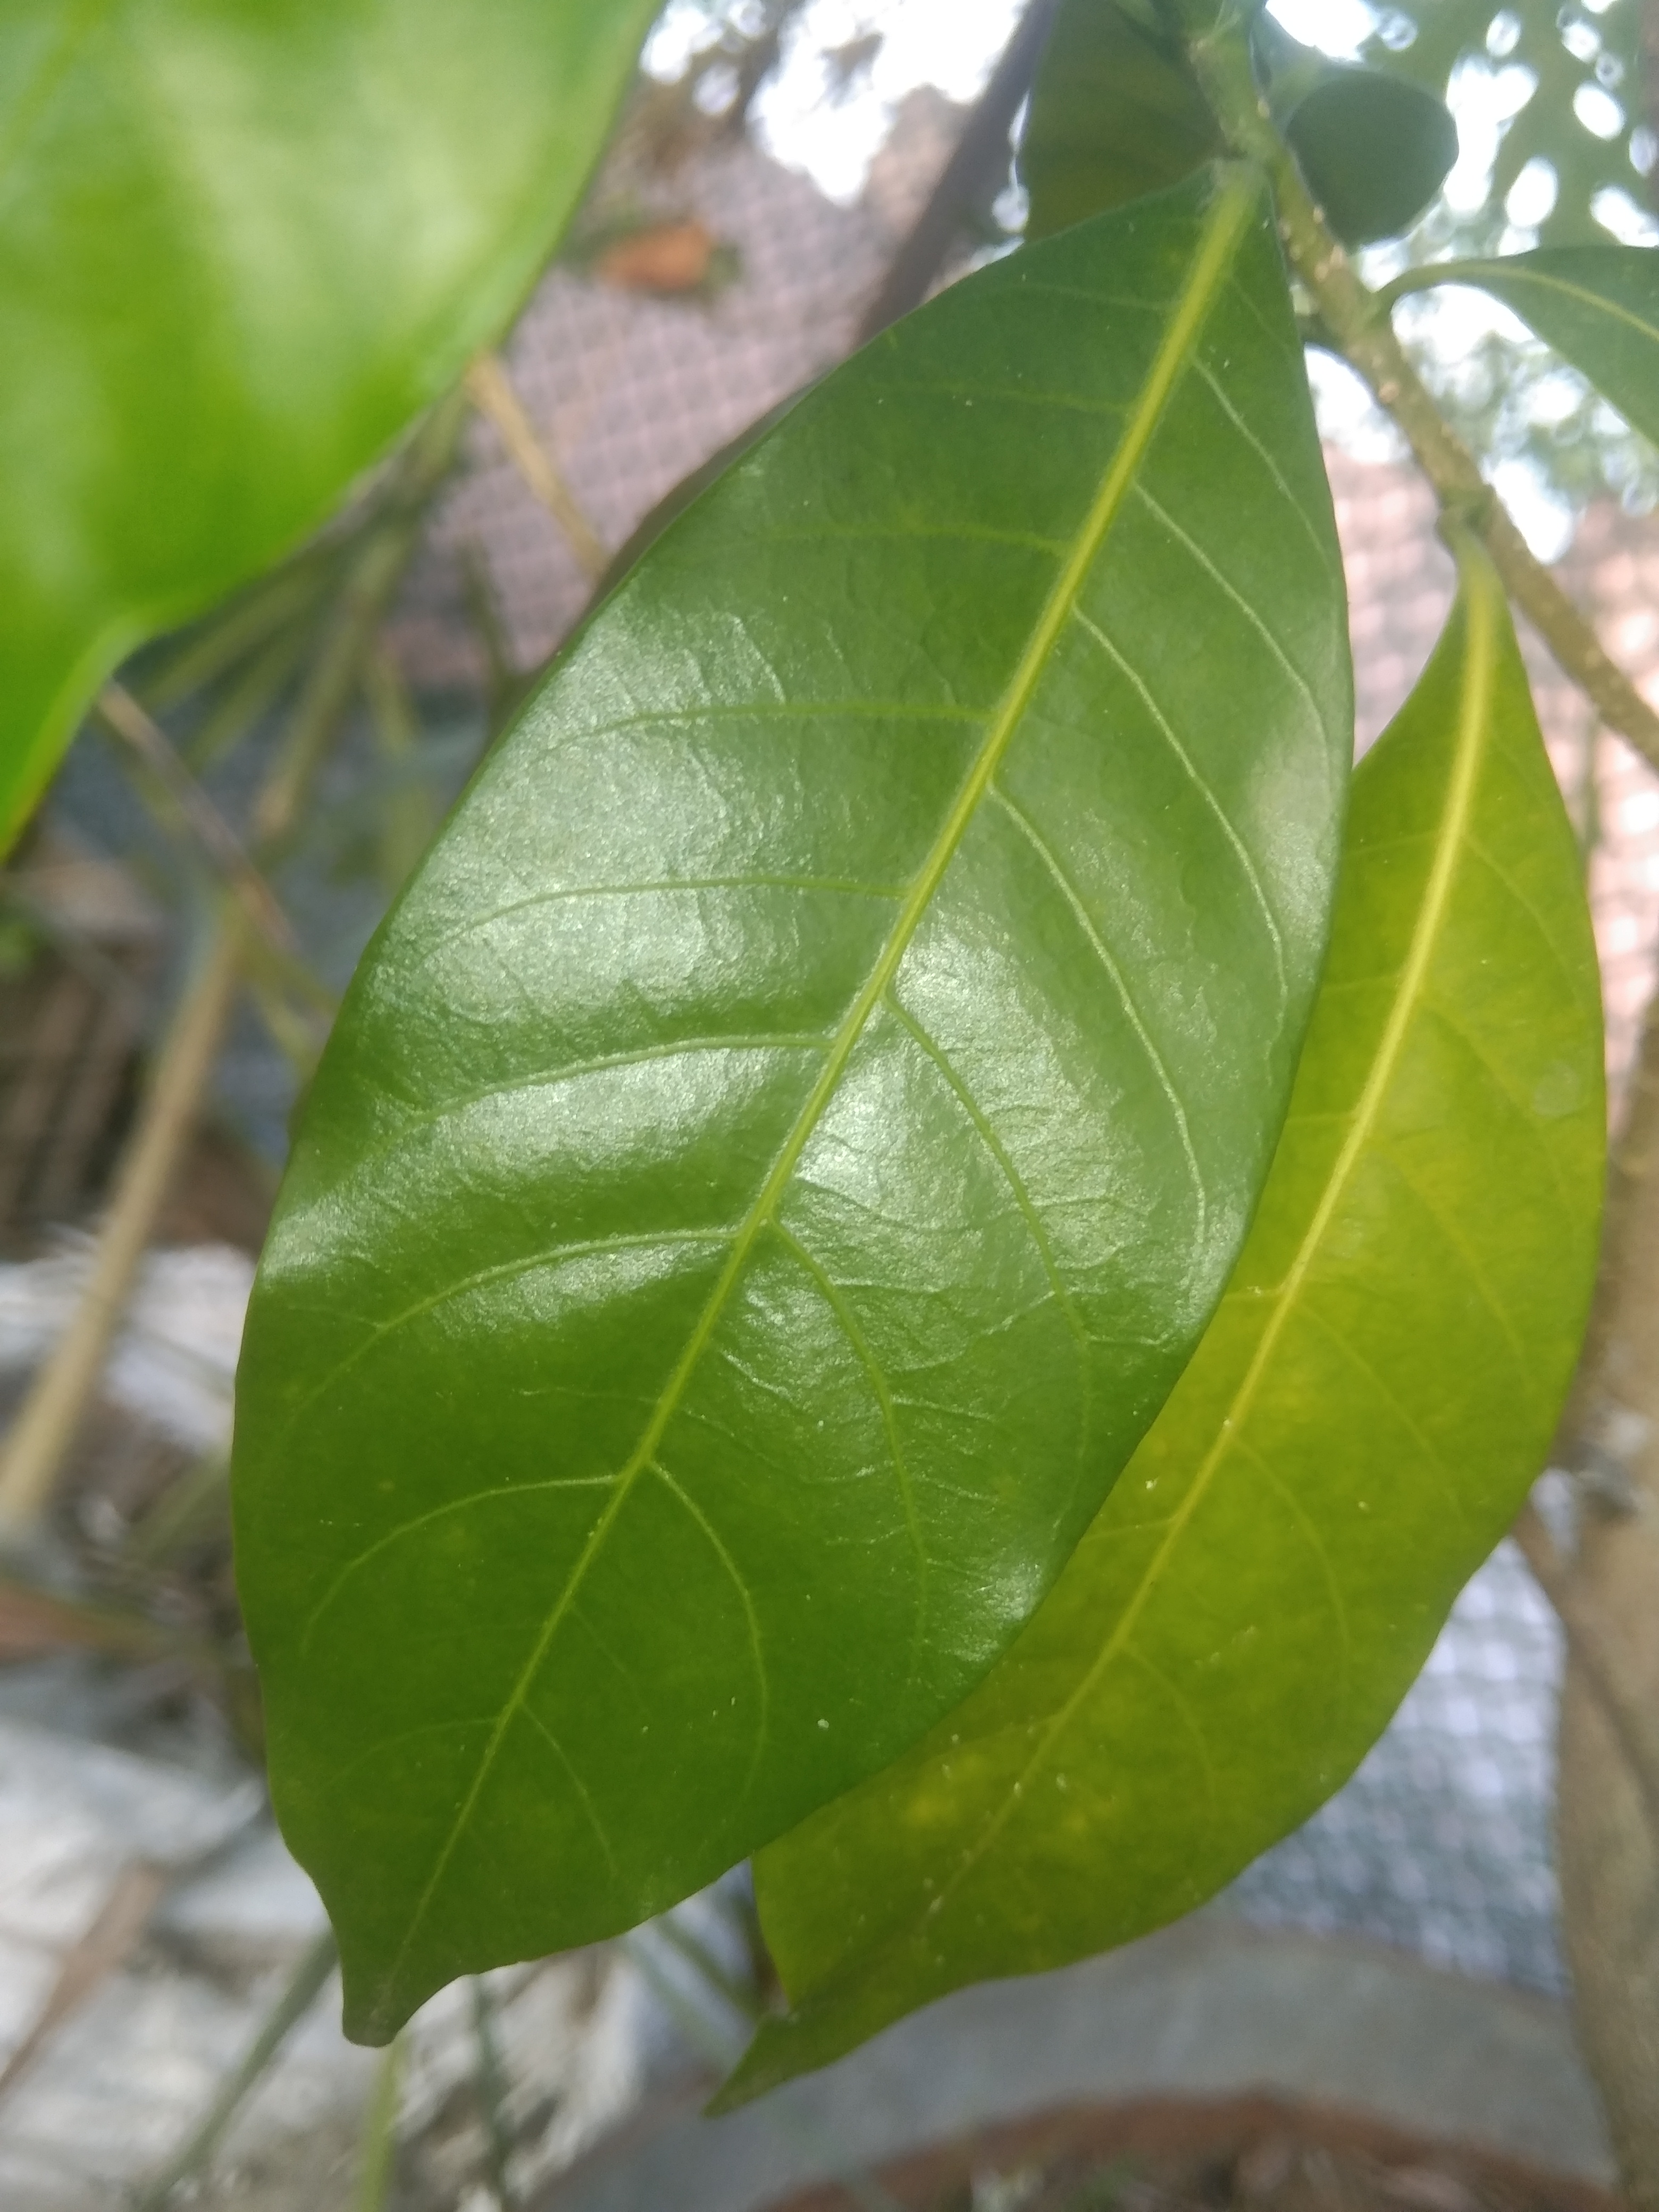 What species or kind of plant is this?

togor
